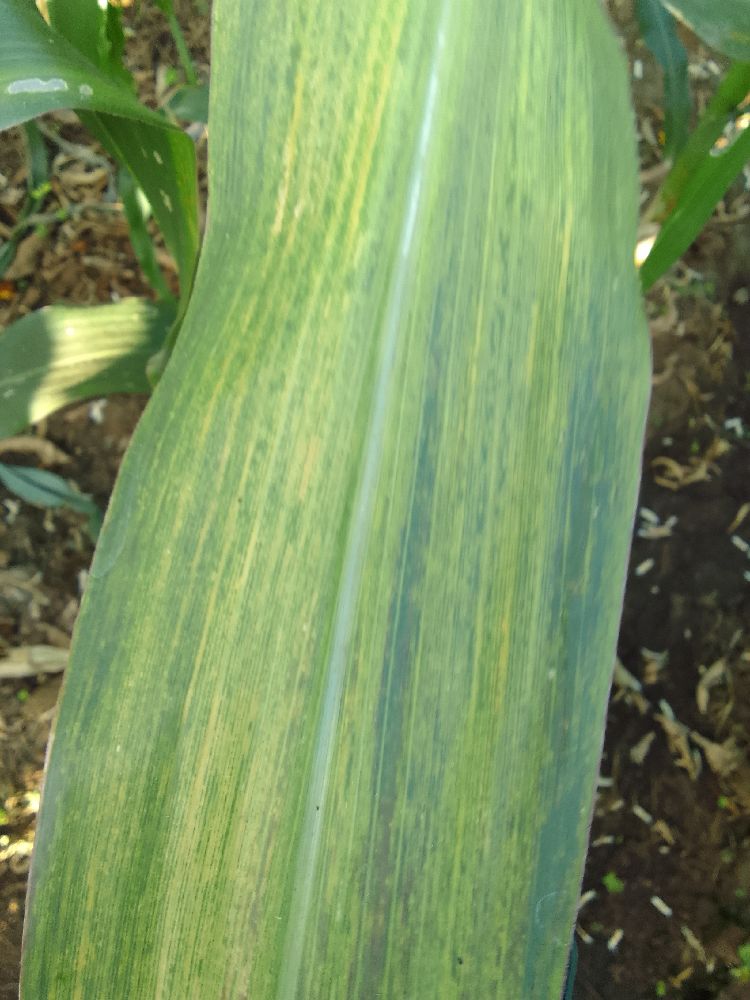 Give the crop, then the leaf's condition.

maize, maize lethal necrosis
